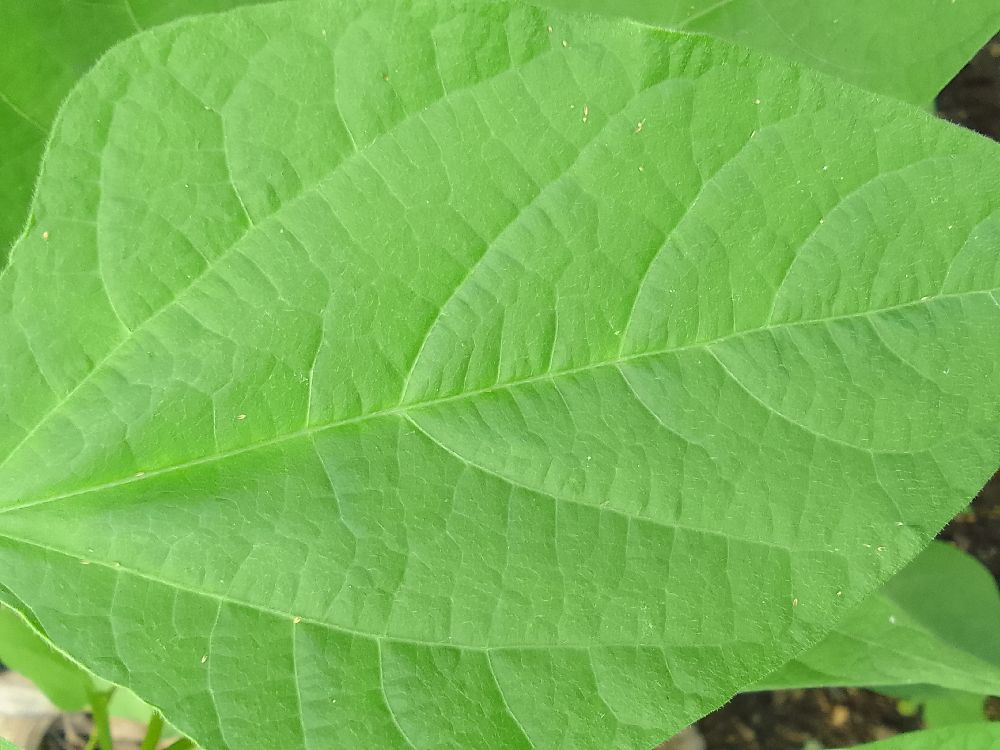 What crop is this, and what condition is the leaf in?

common bean, healthy
